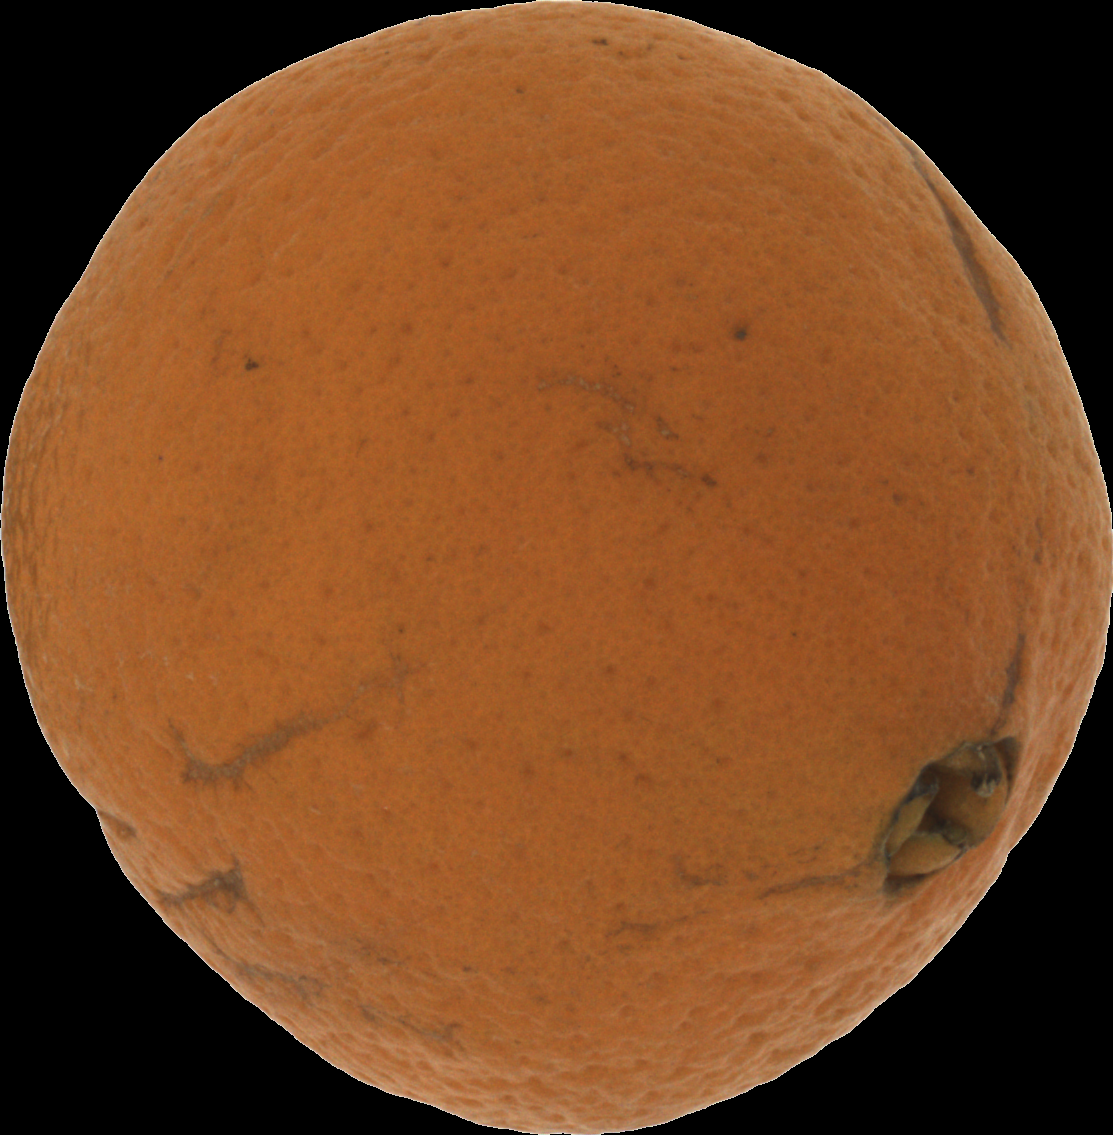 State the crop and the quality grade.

orange, bad
